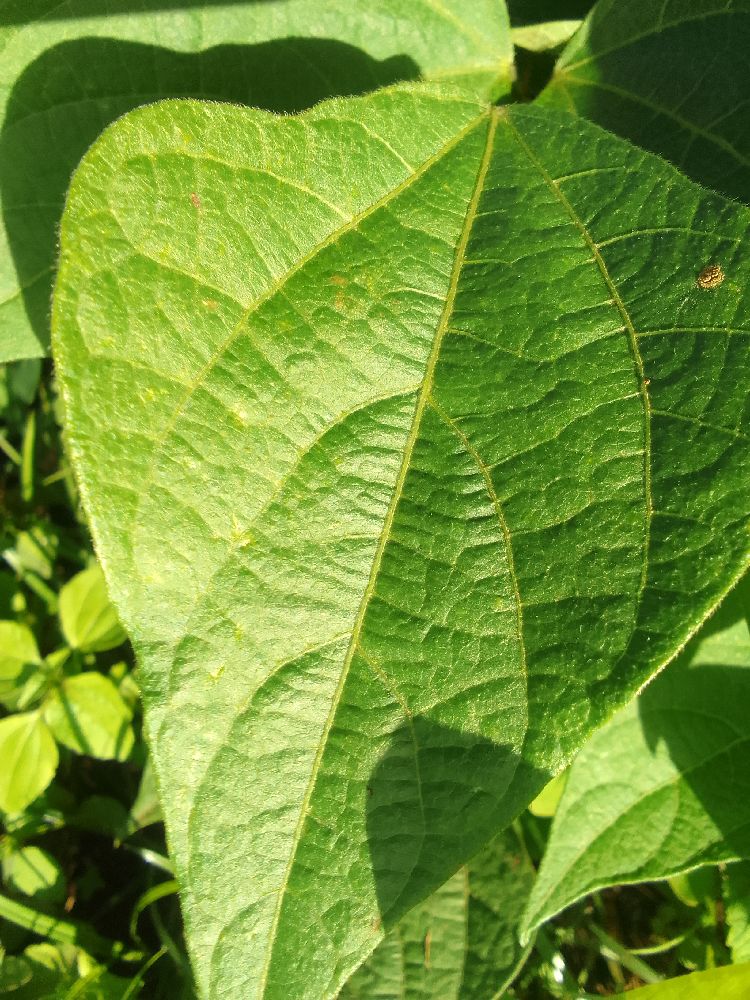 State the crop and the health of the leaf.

common bean, healthy
